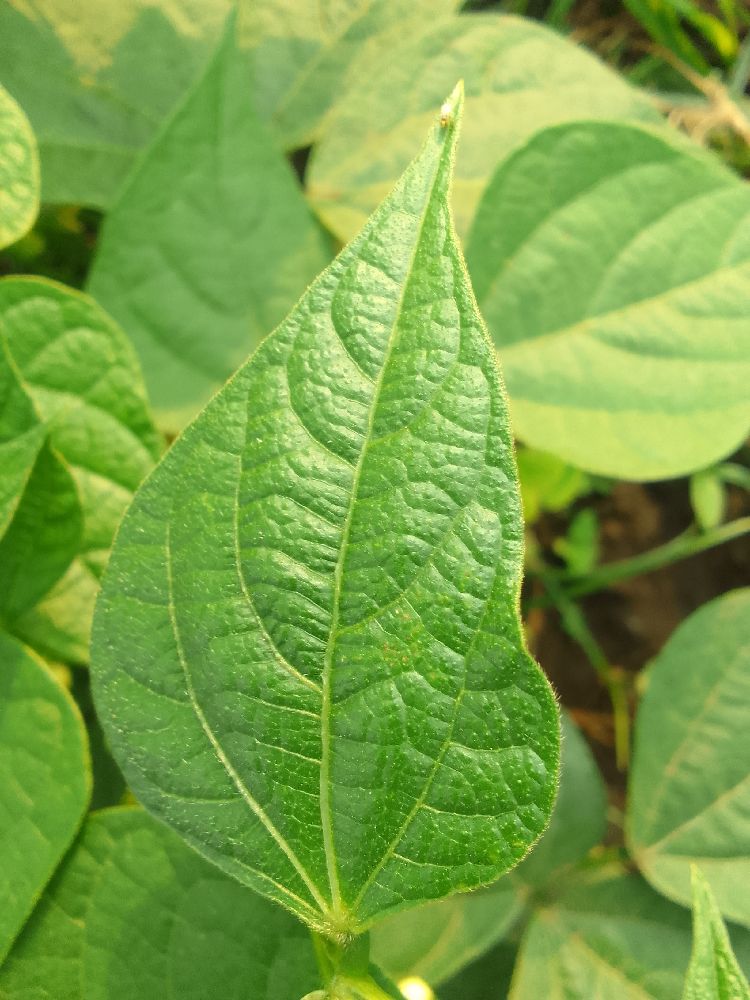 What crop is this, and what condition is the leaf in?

common bean, healthy
